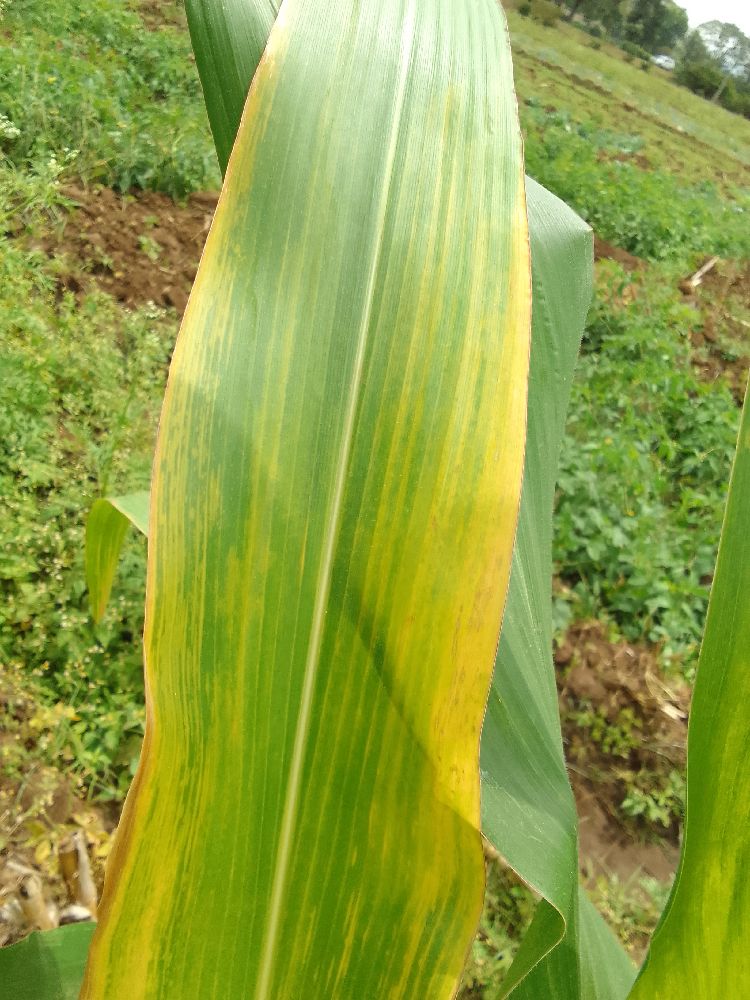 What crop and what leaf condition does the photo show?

maize, maize lethal necrosis
